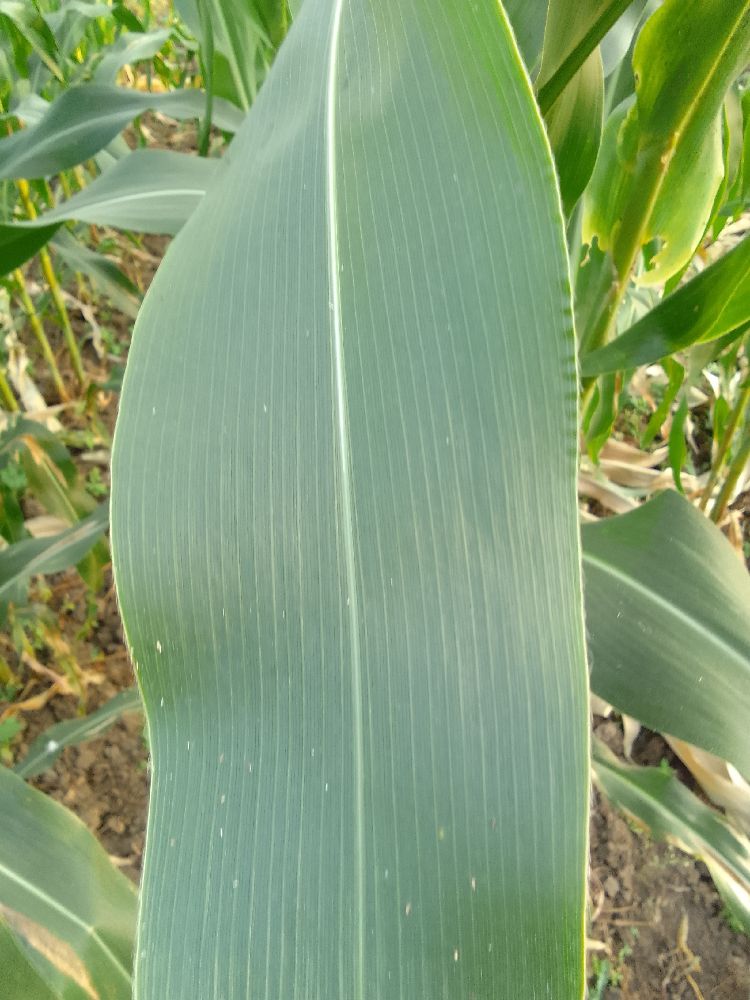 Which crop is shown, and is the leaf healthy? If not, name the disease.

maize, healthy
